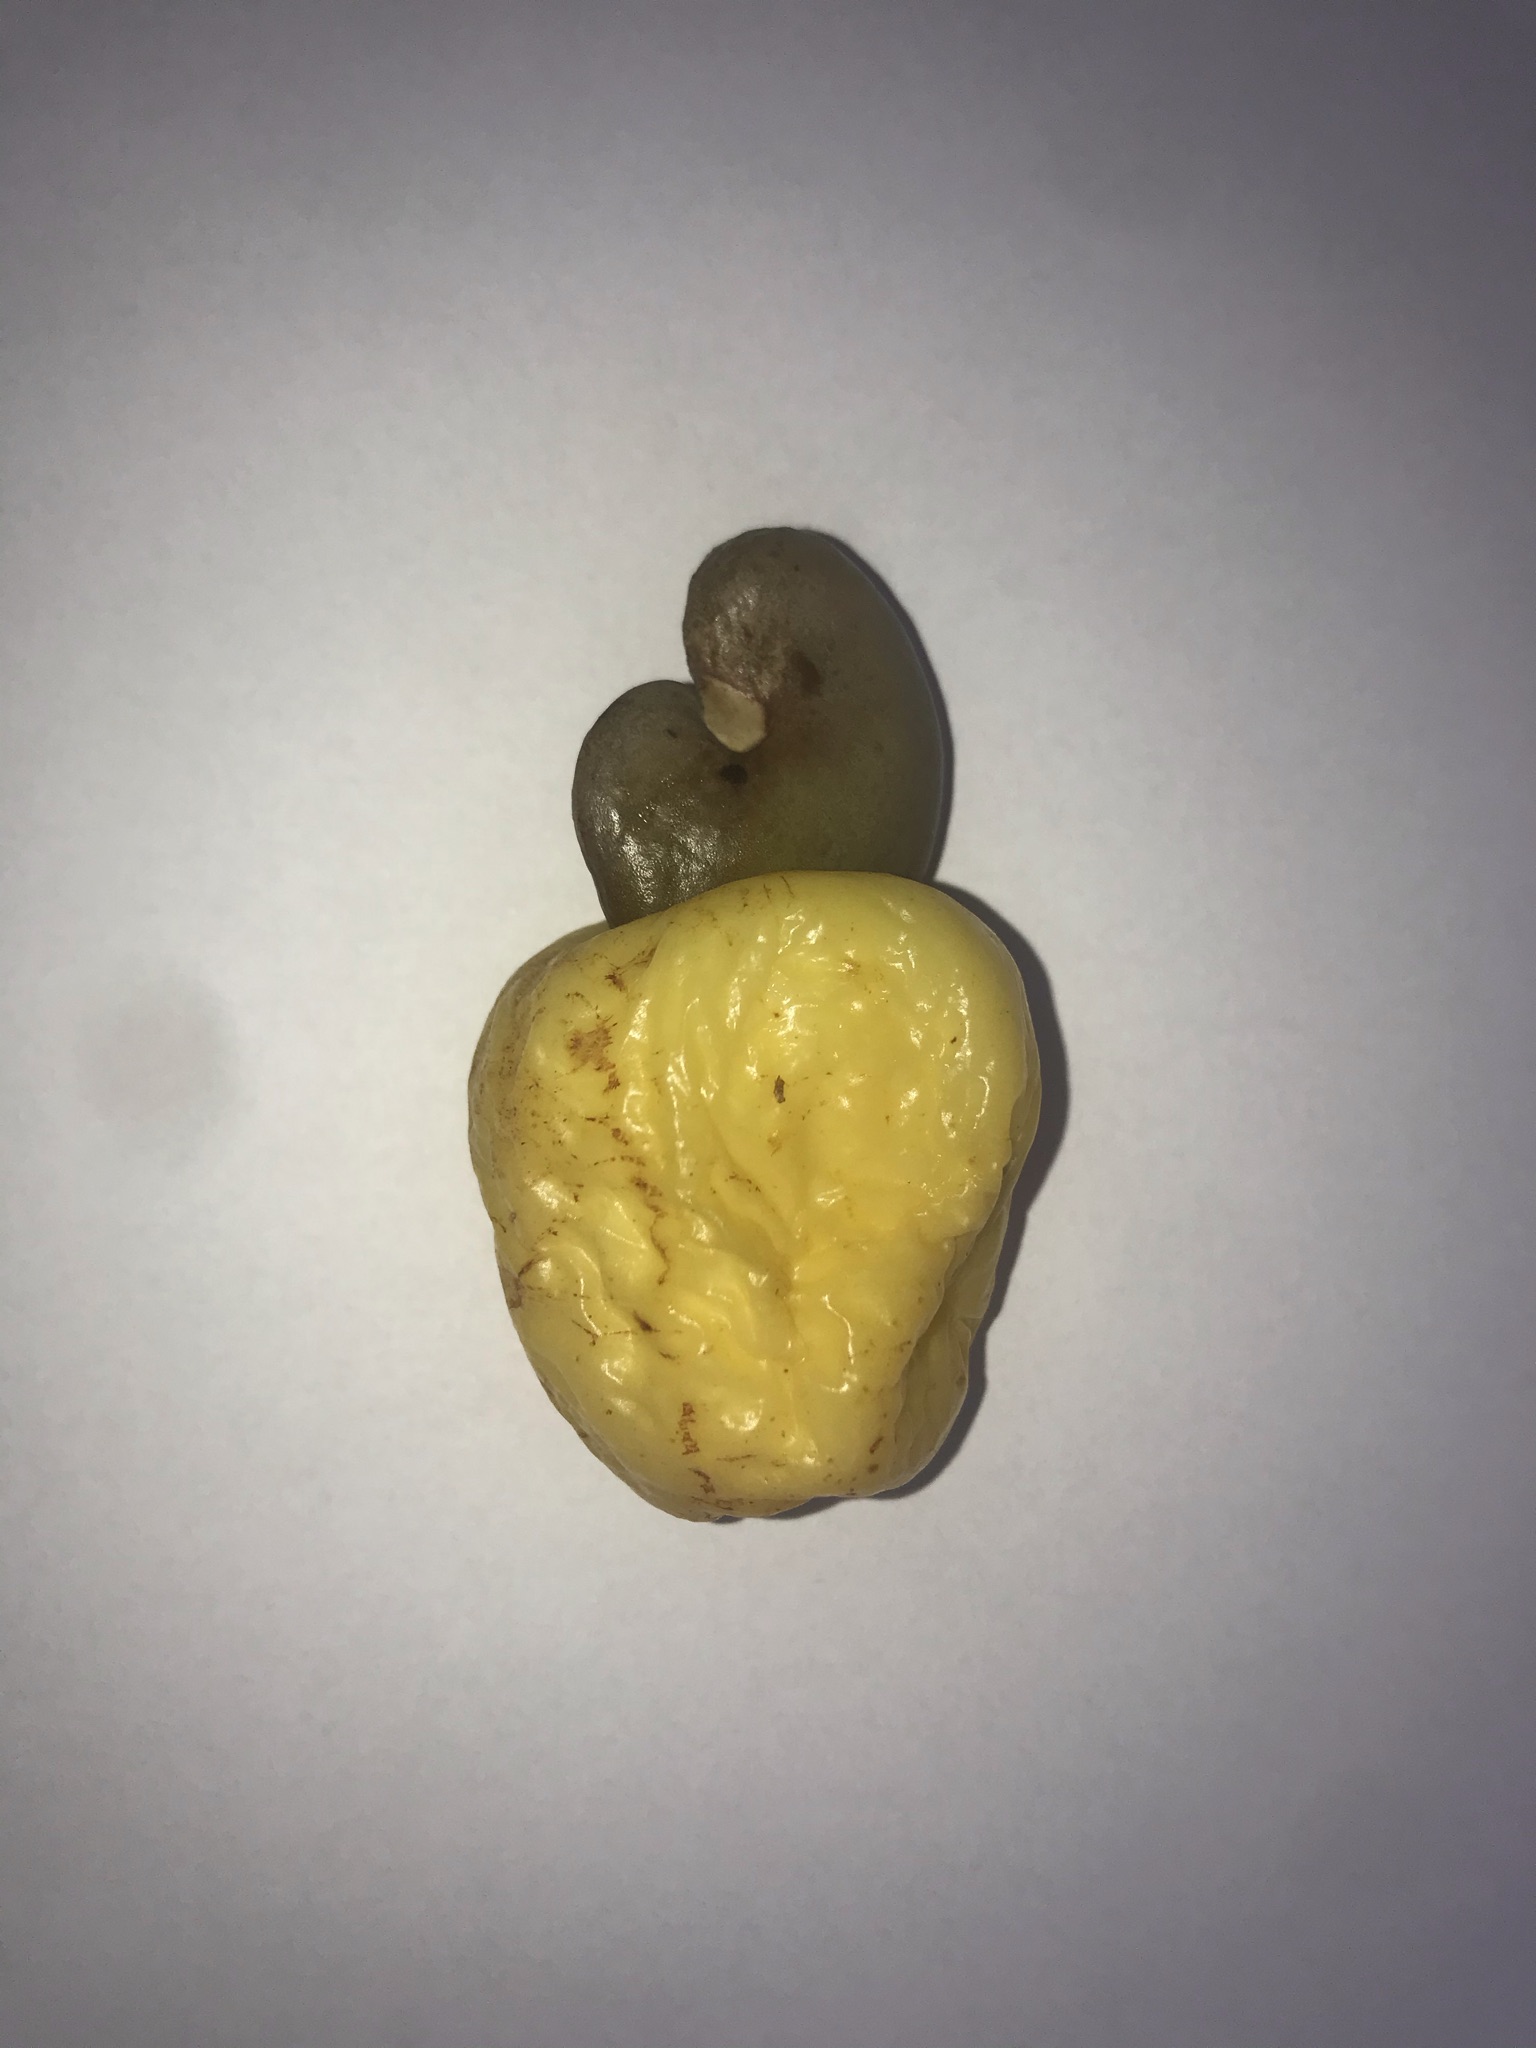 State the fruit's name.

caju amarelo
